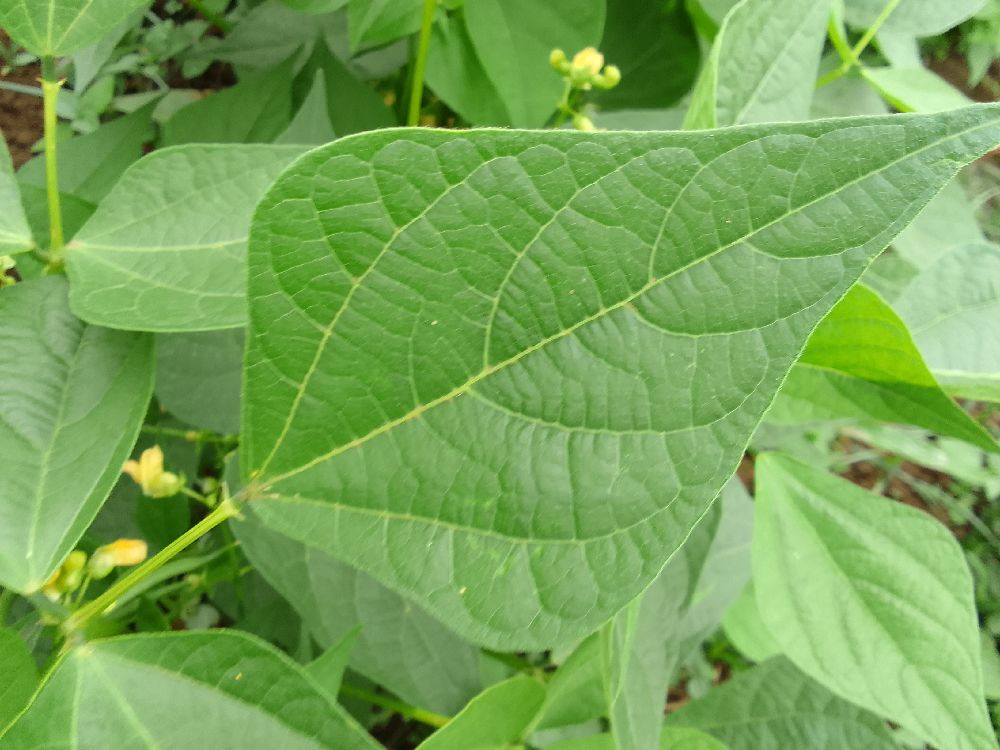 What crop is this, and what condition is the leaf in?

common bean, healthy
